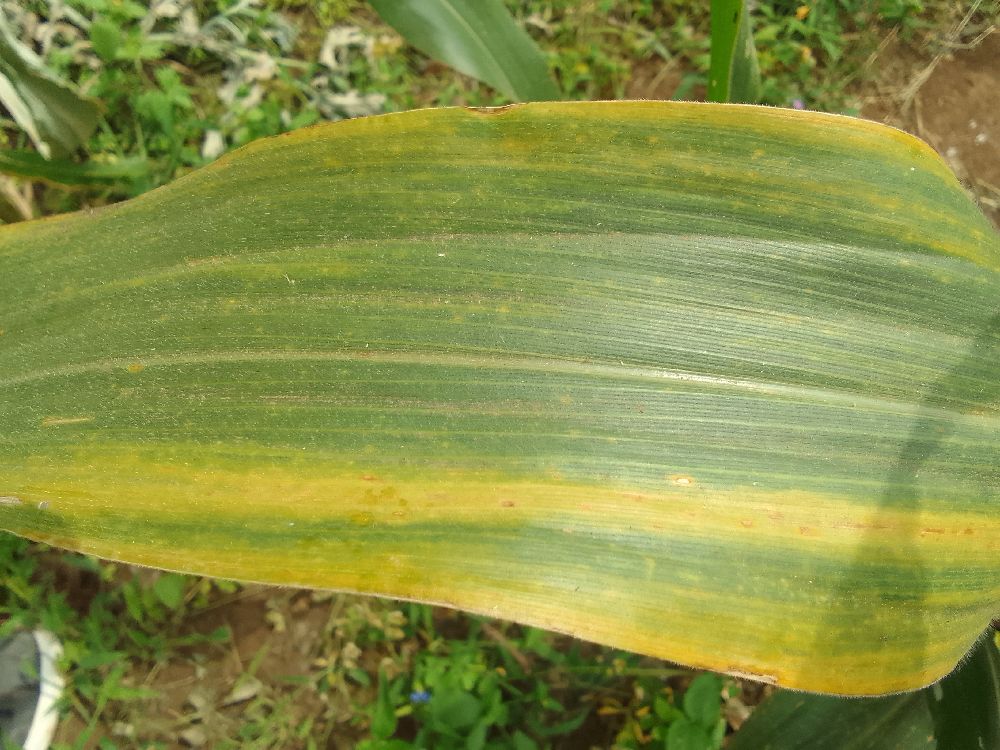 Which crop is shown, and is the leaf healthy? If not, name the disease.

maize, maize lethal necrosis
